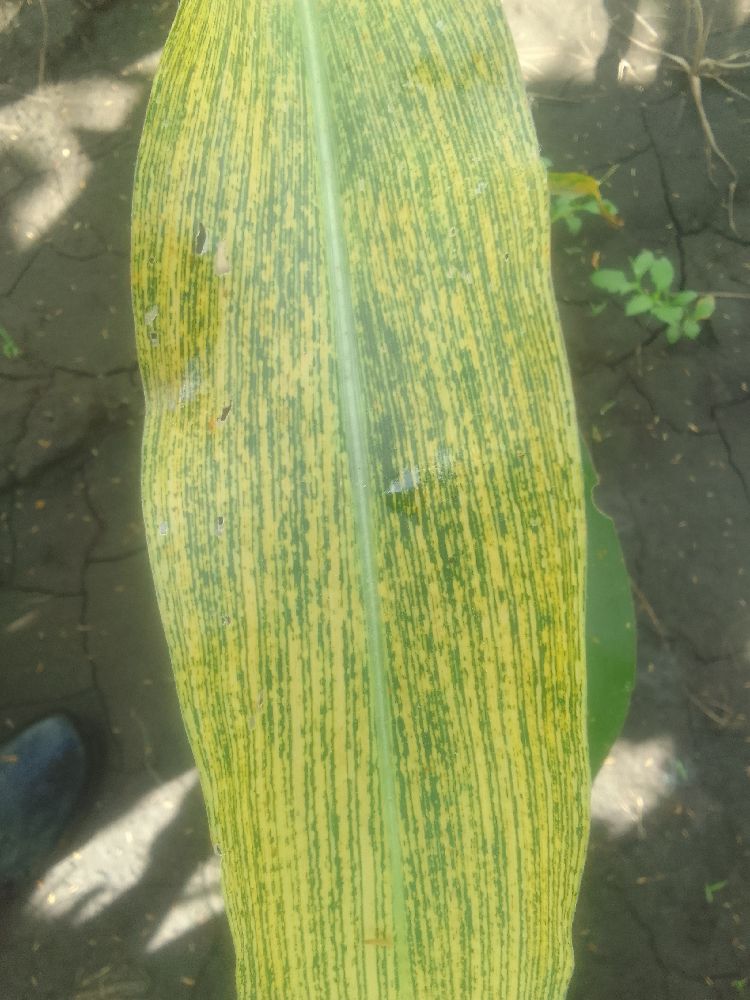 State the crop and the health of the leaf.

maize, maize streak virus
